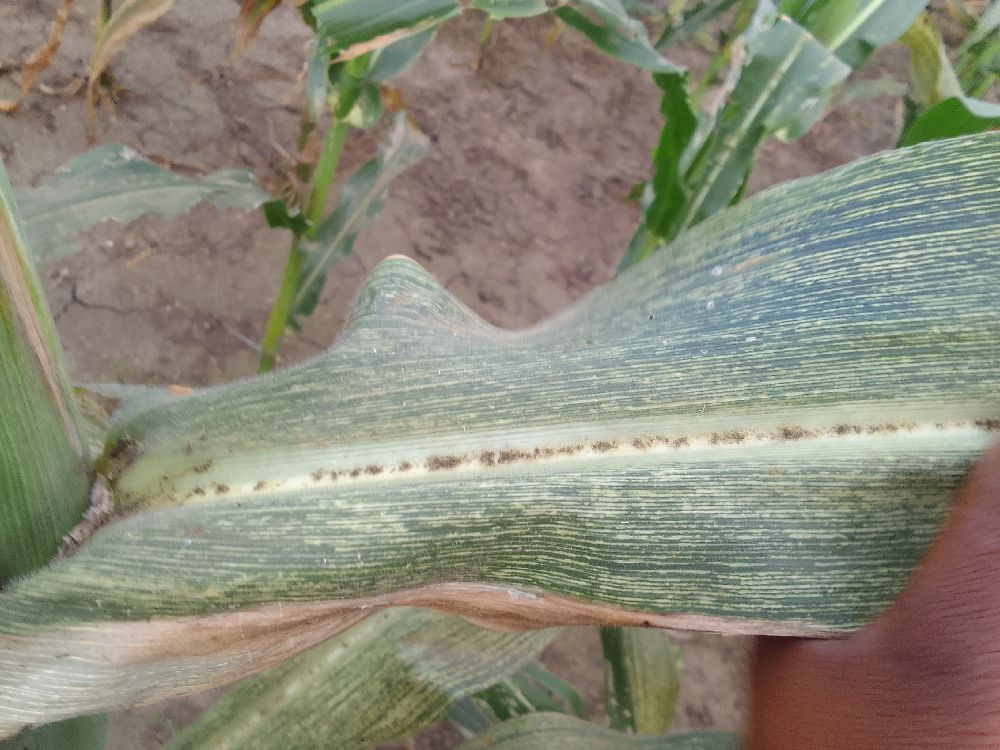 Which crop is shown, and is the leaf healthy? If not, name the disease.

maize, maize streak virus
